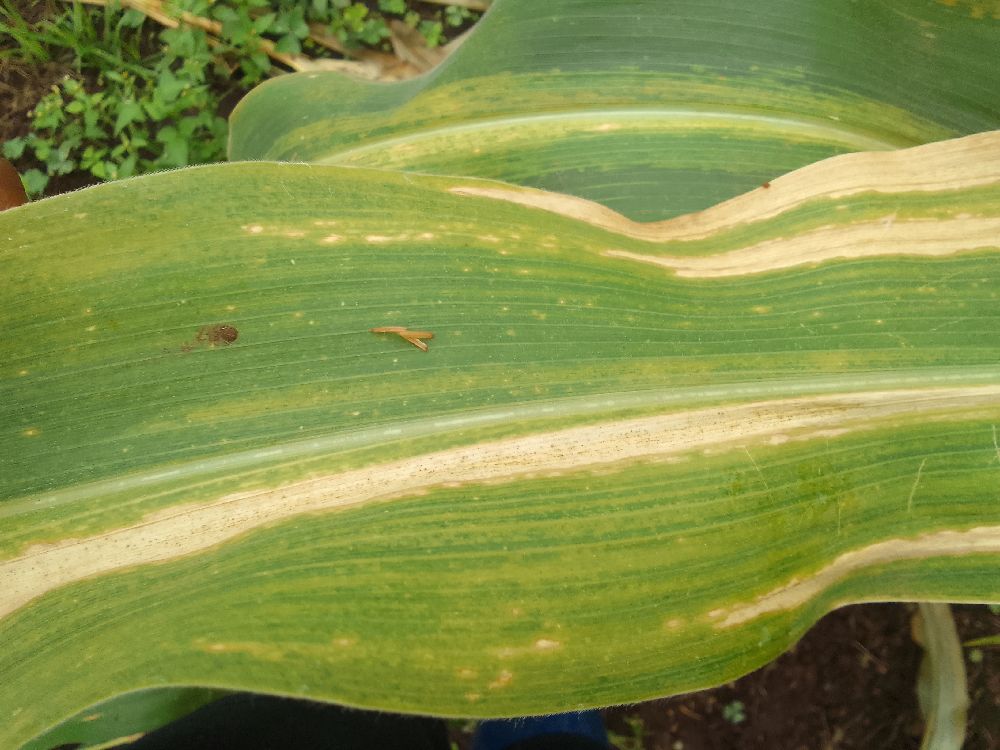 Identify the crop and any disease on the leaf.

maize, maize lethal necrosis
